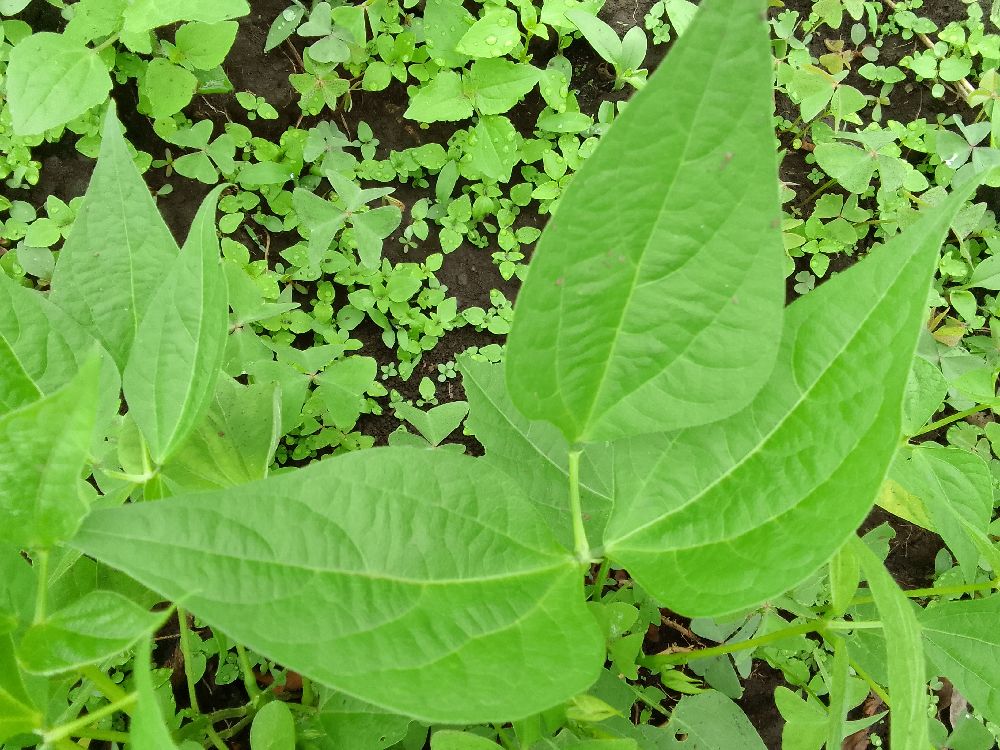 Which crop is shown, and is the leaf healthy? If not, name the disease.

common bean, healthy
